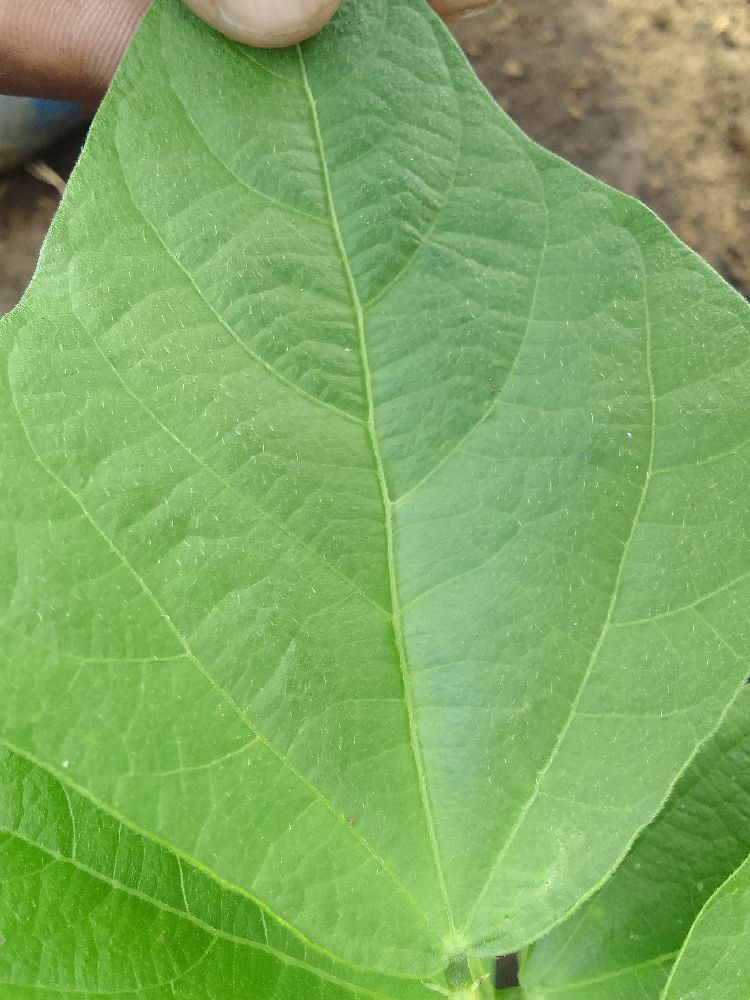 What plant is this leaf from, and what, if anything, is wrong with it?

common bean, healthy
